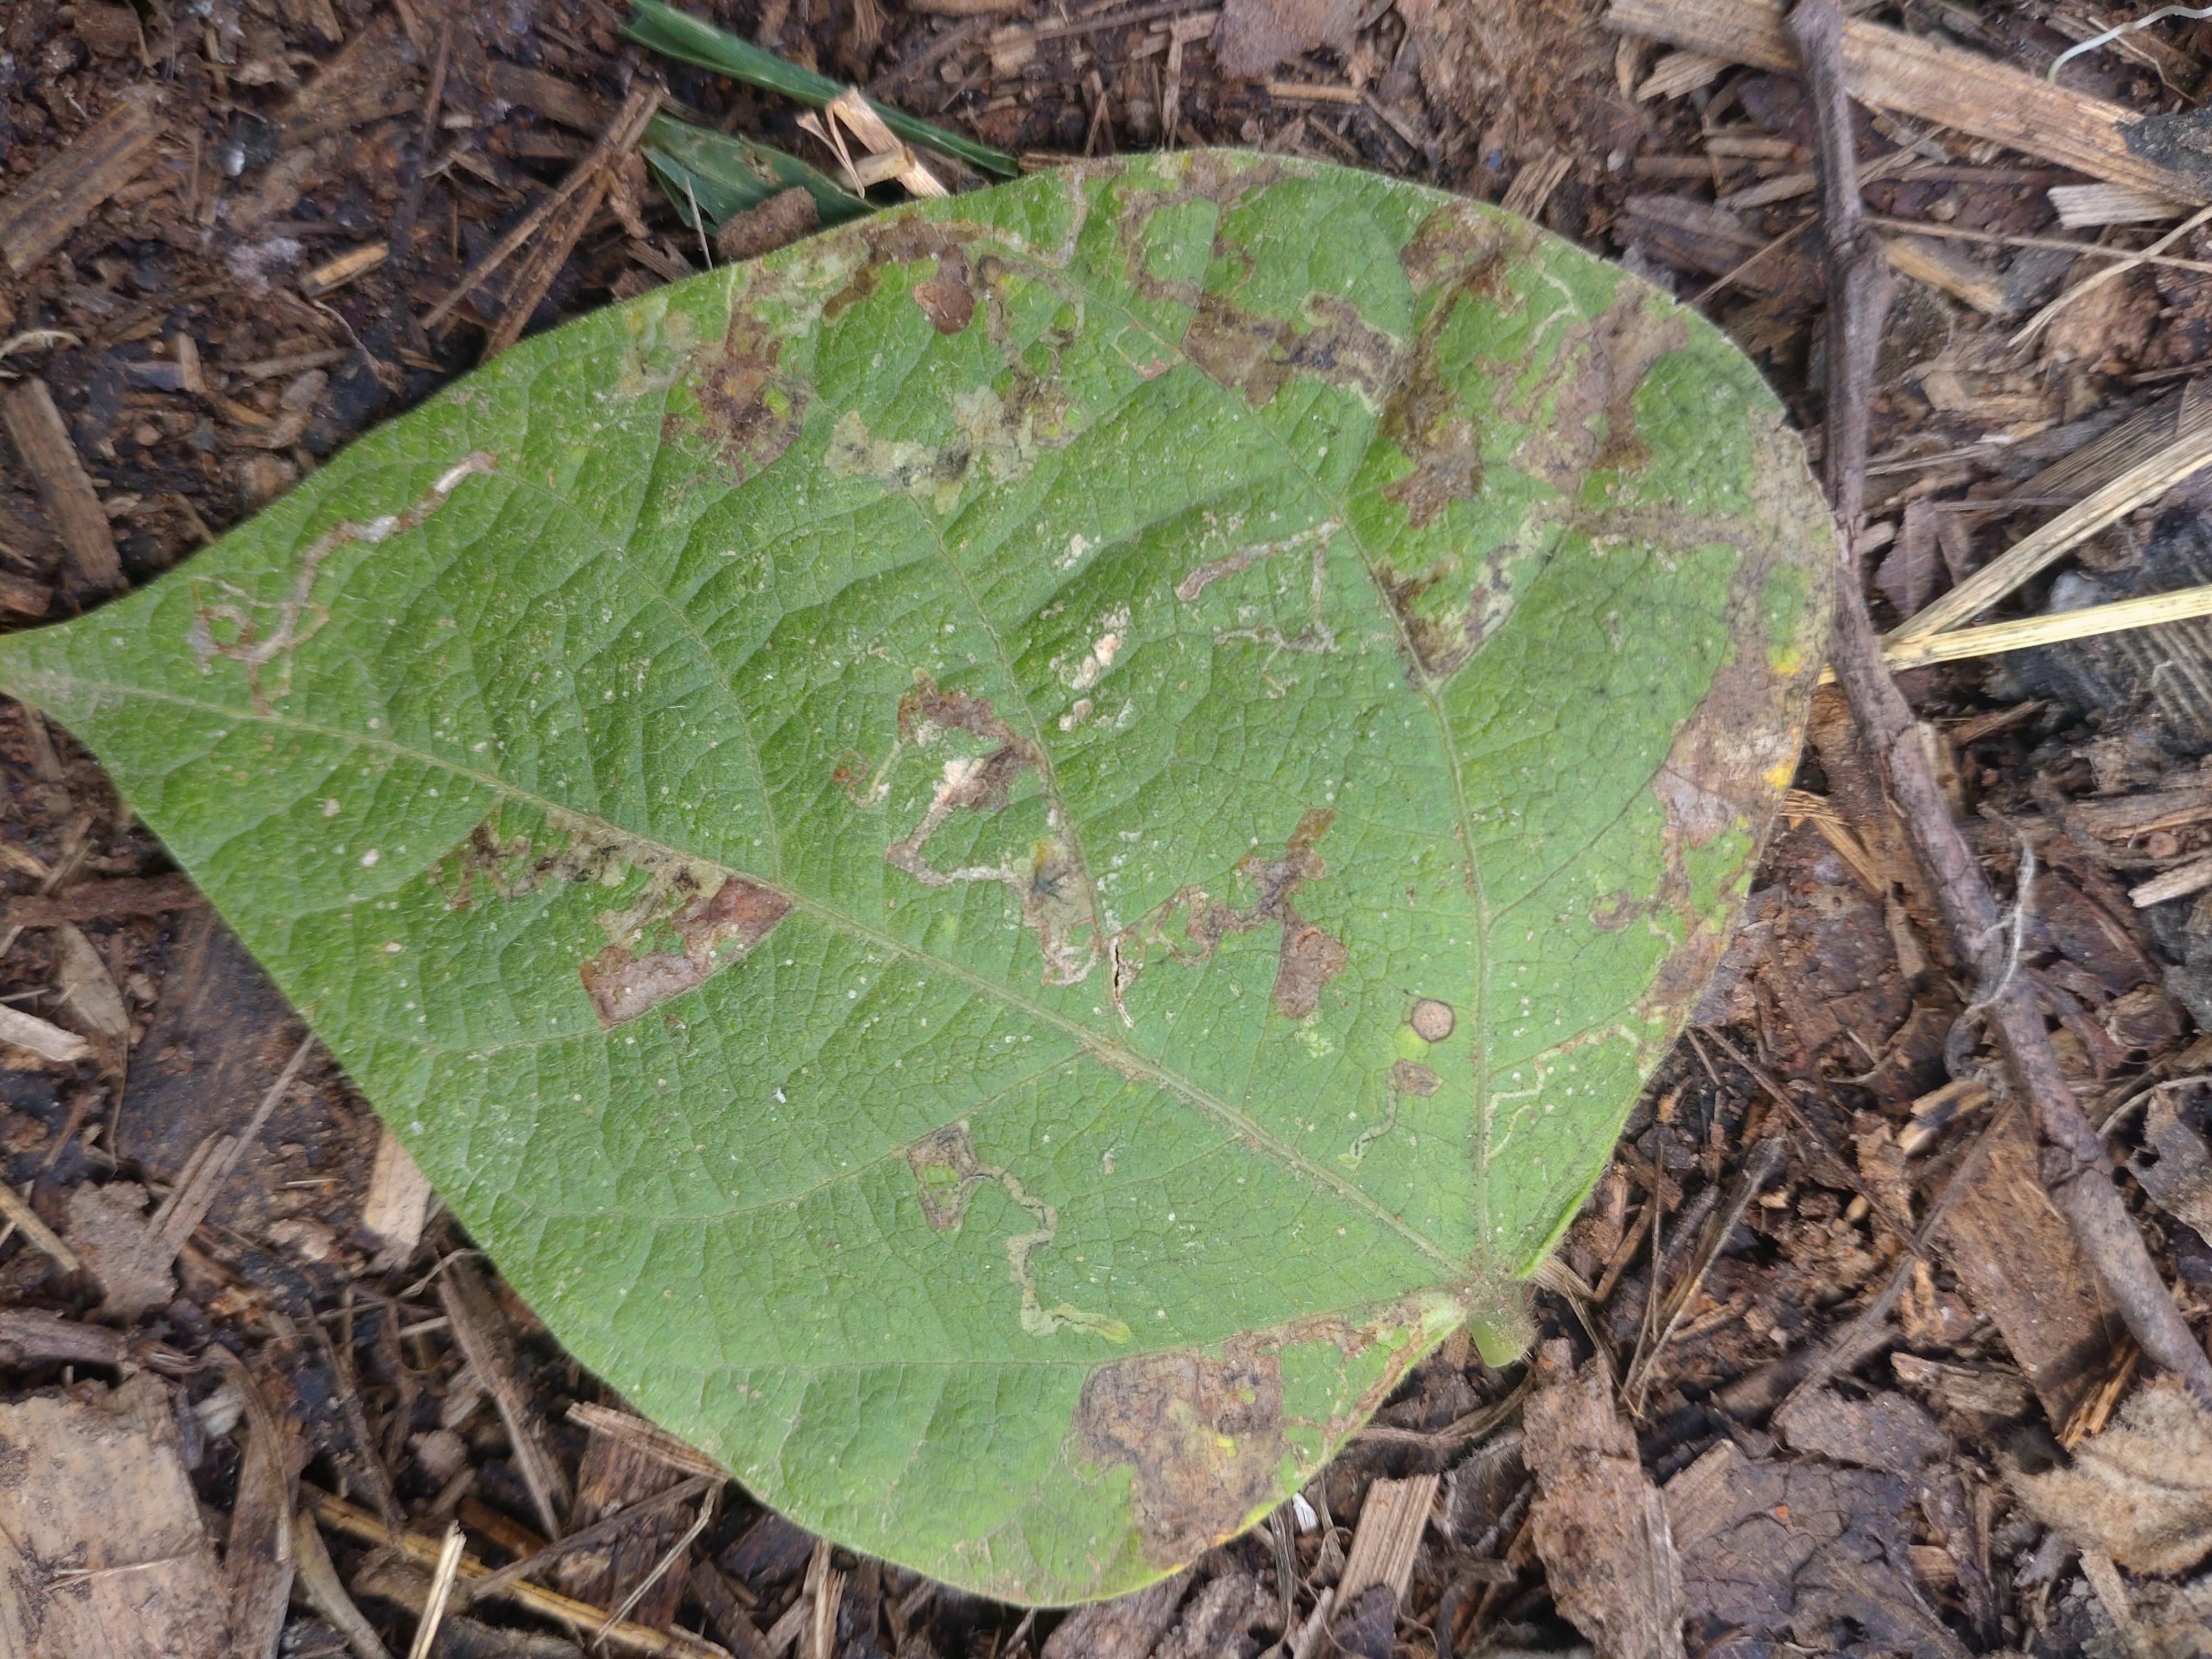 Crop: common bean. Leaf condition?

anthracnose
